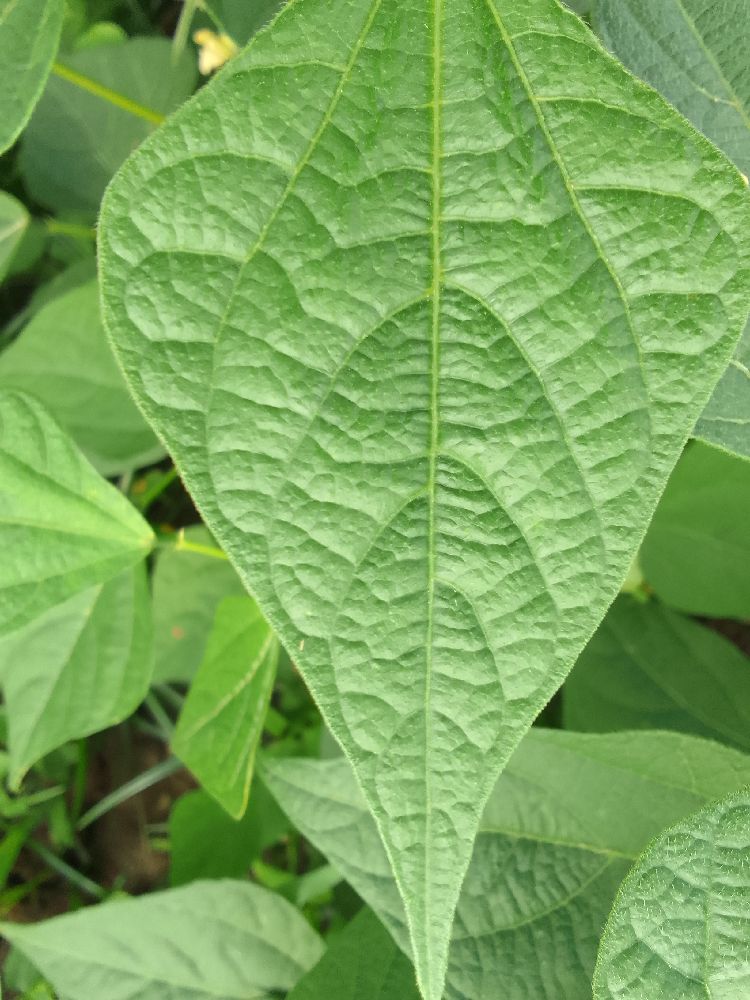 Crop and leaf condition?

common bean, healthy
